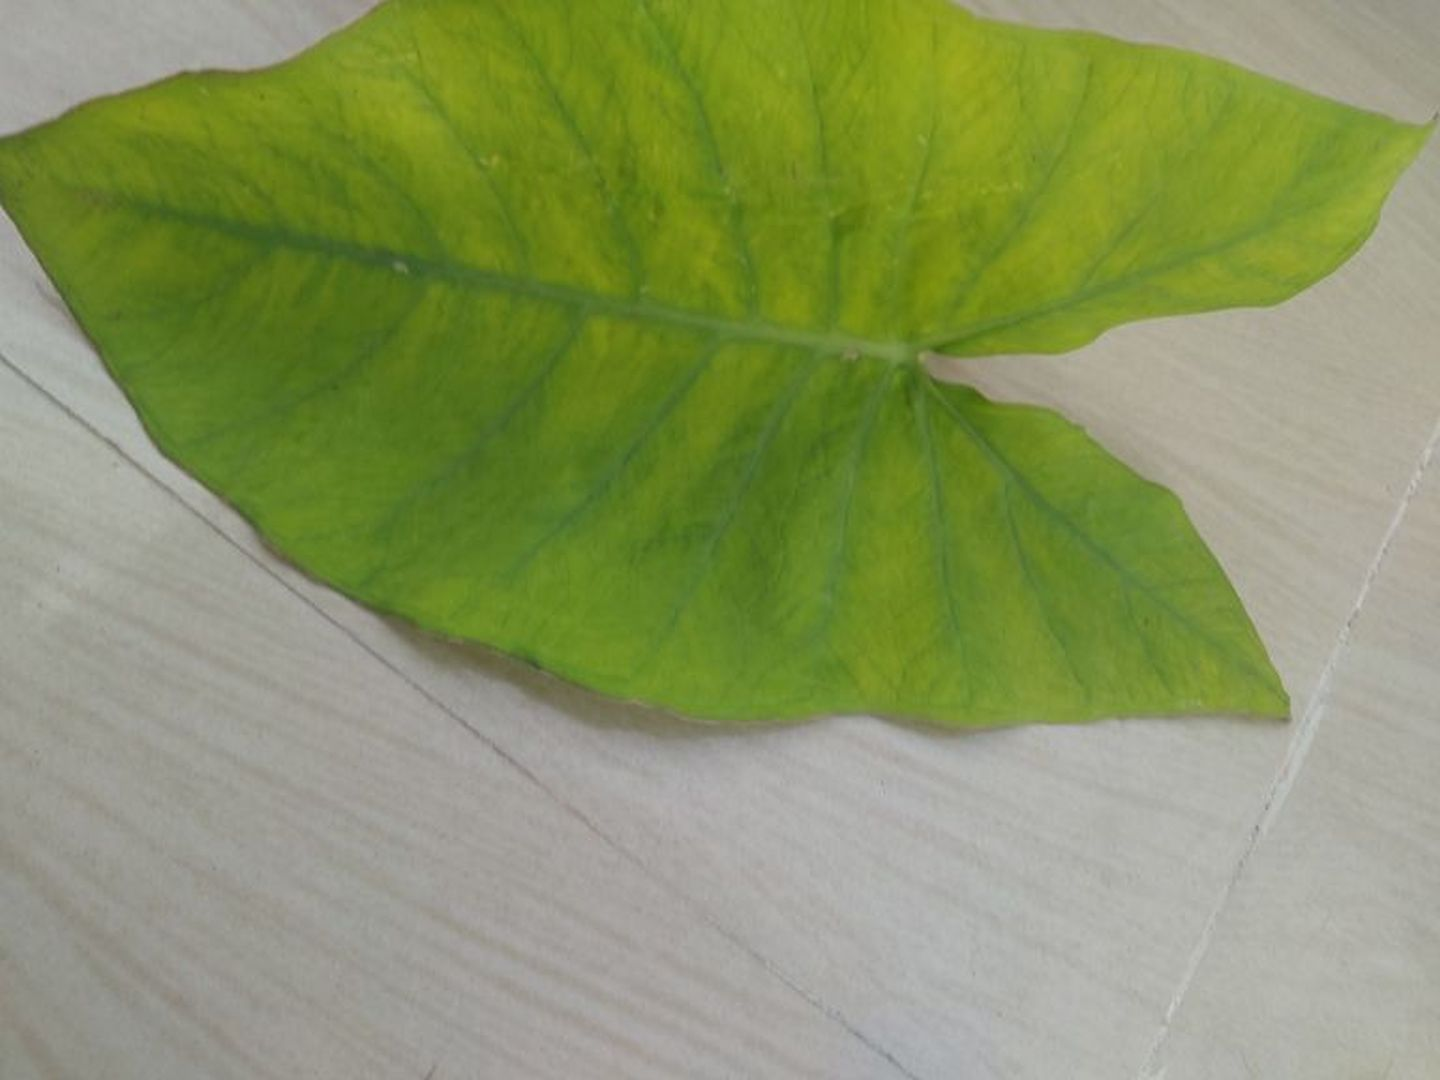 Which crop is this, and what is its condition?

taro, mosaic
